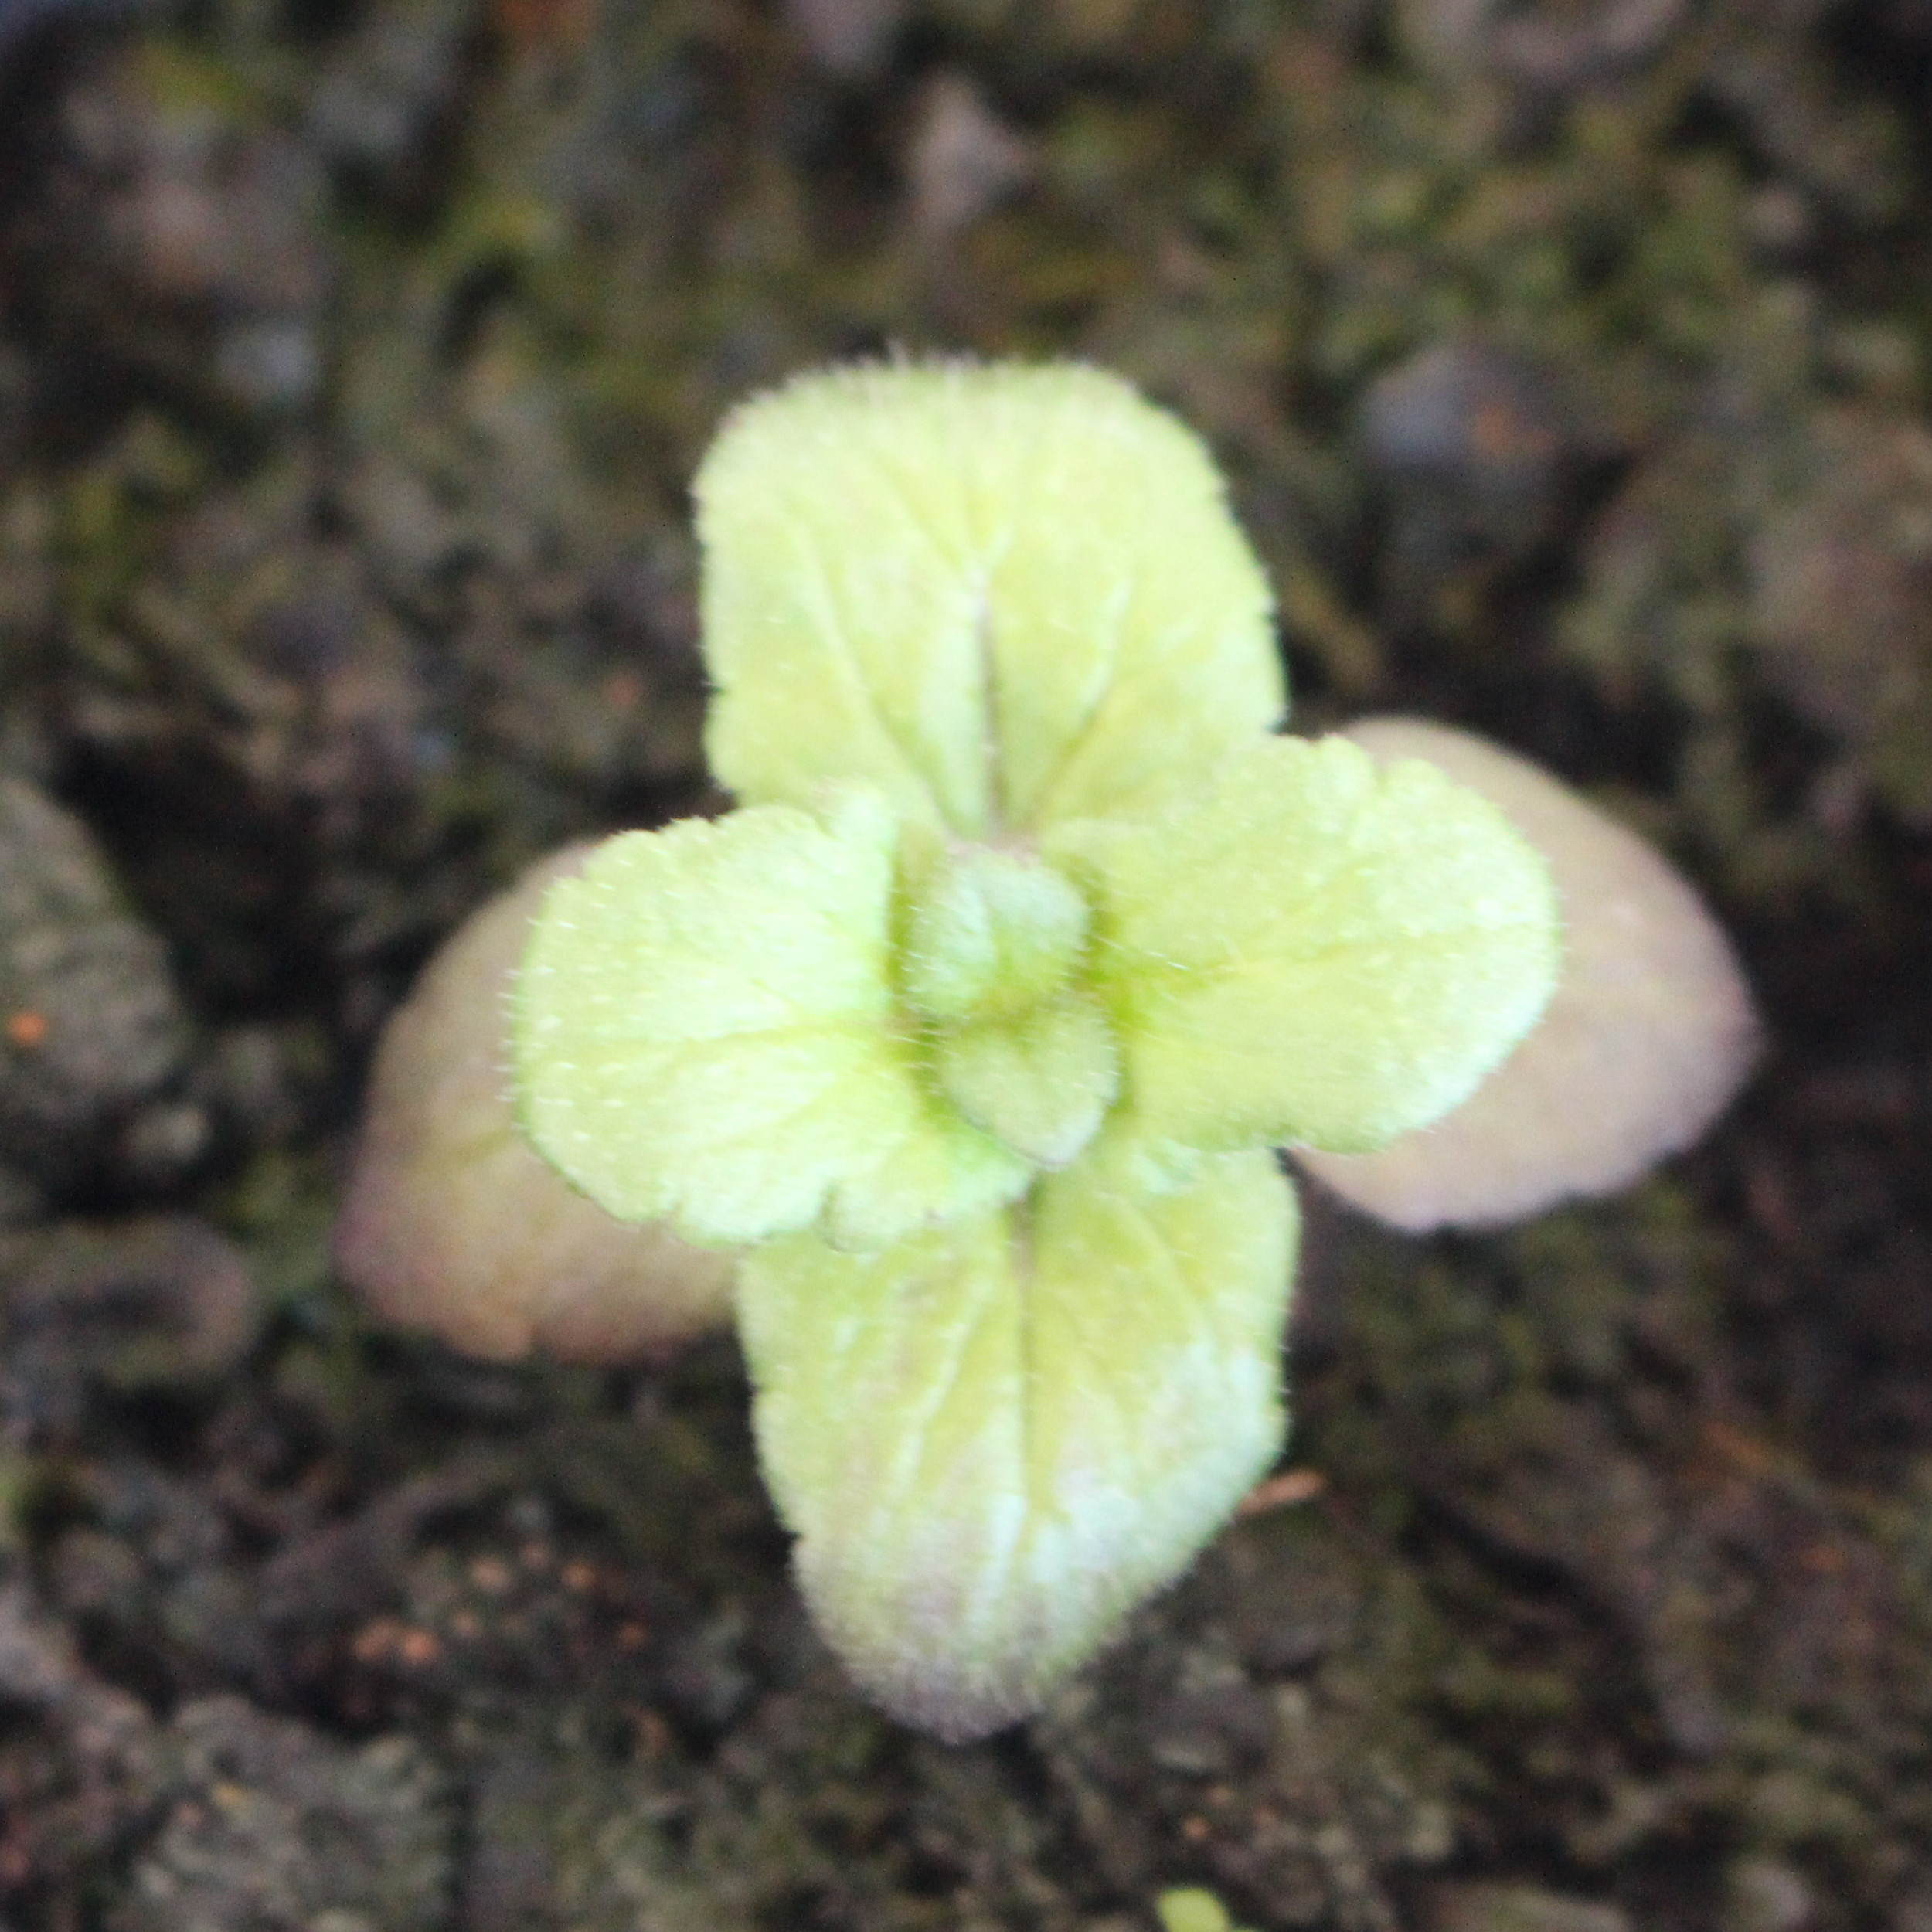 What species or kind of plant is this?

Veronica persica
